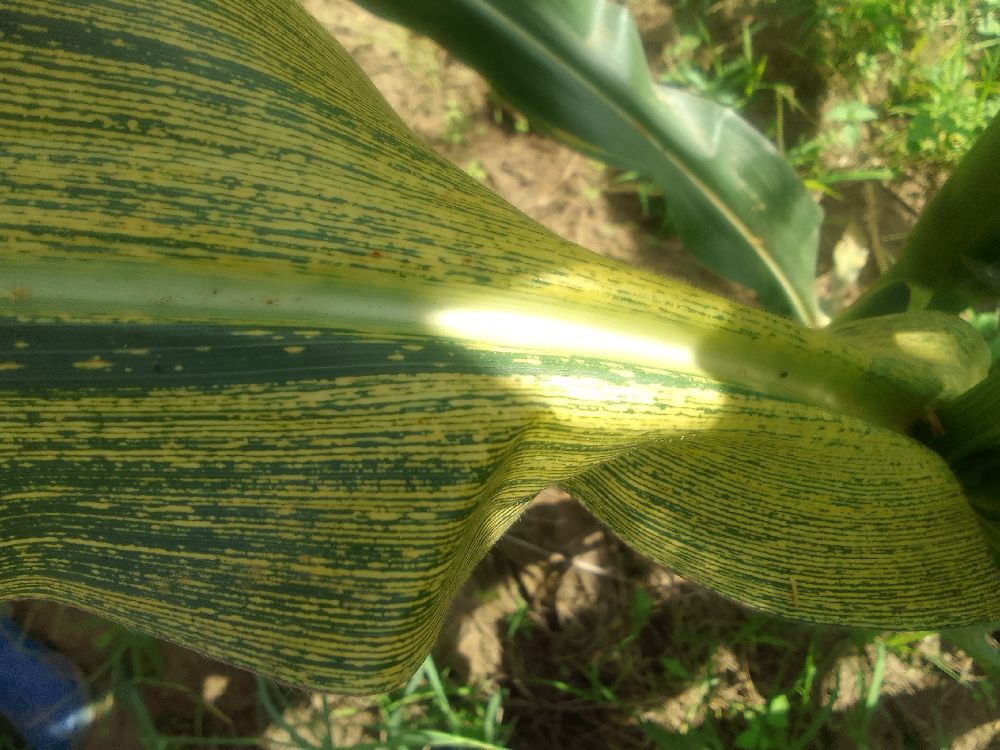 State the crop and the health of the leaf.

maize, maize streak virus
